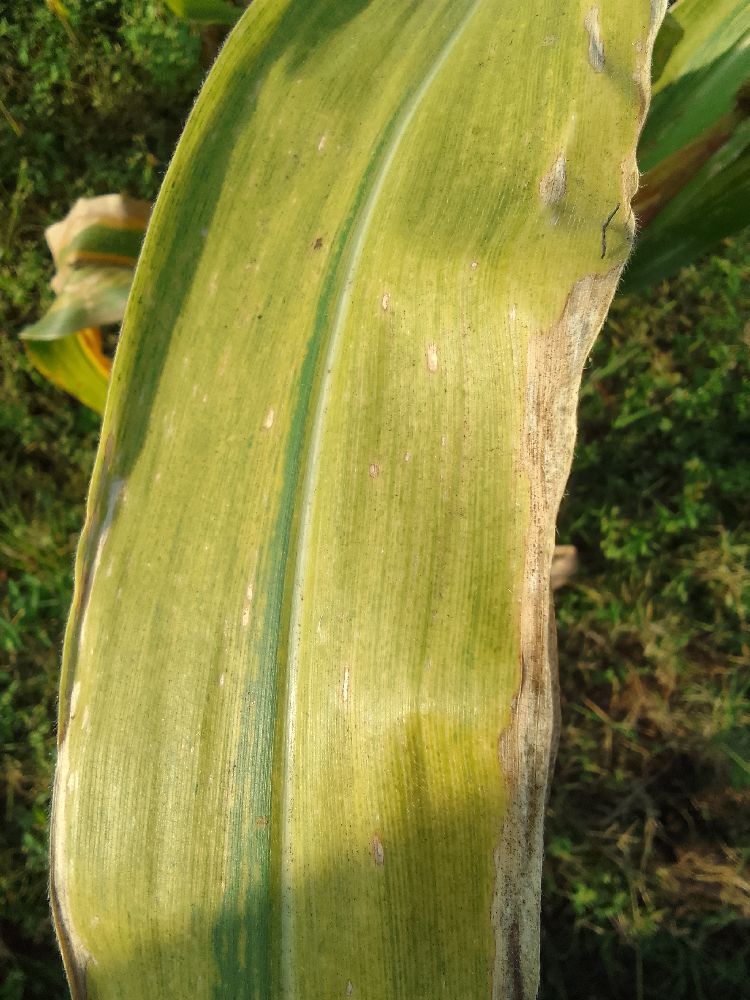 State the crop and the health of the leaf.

maize, maize lethal necrosis
